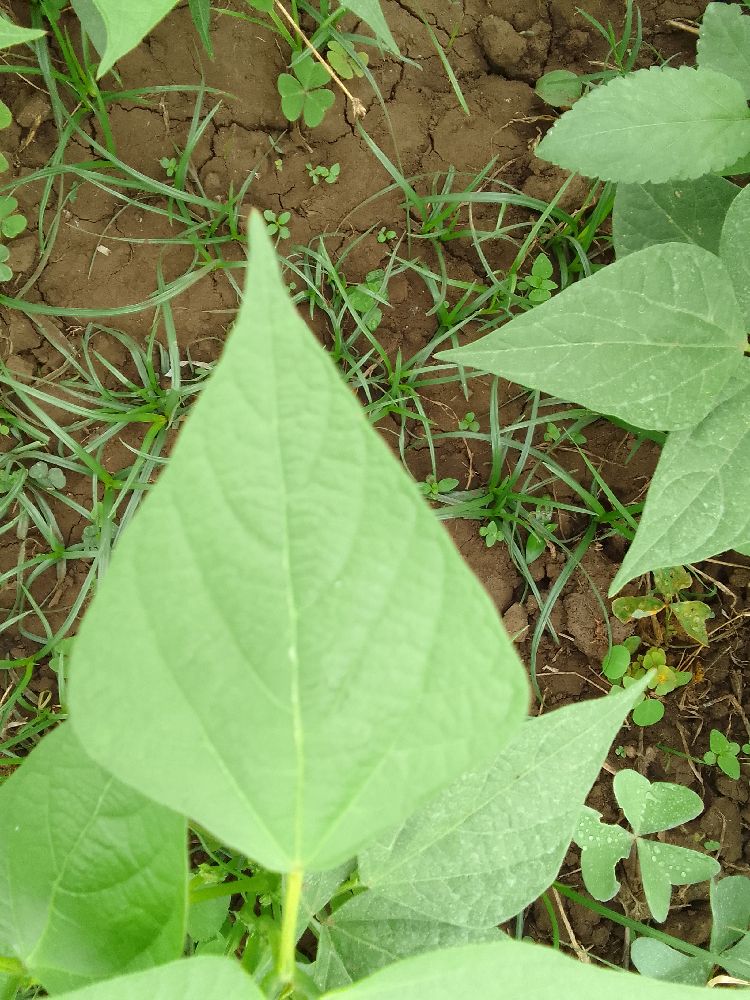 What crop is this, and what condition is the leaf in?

common bean, healthy
